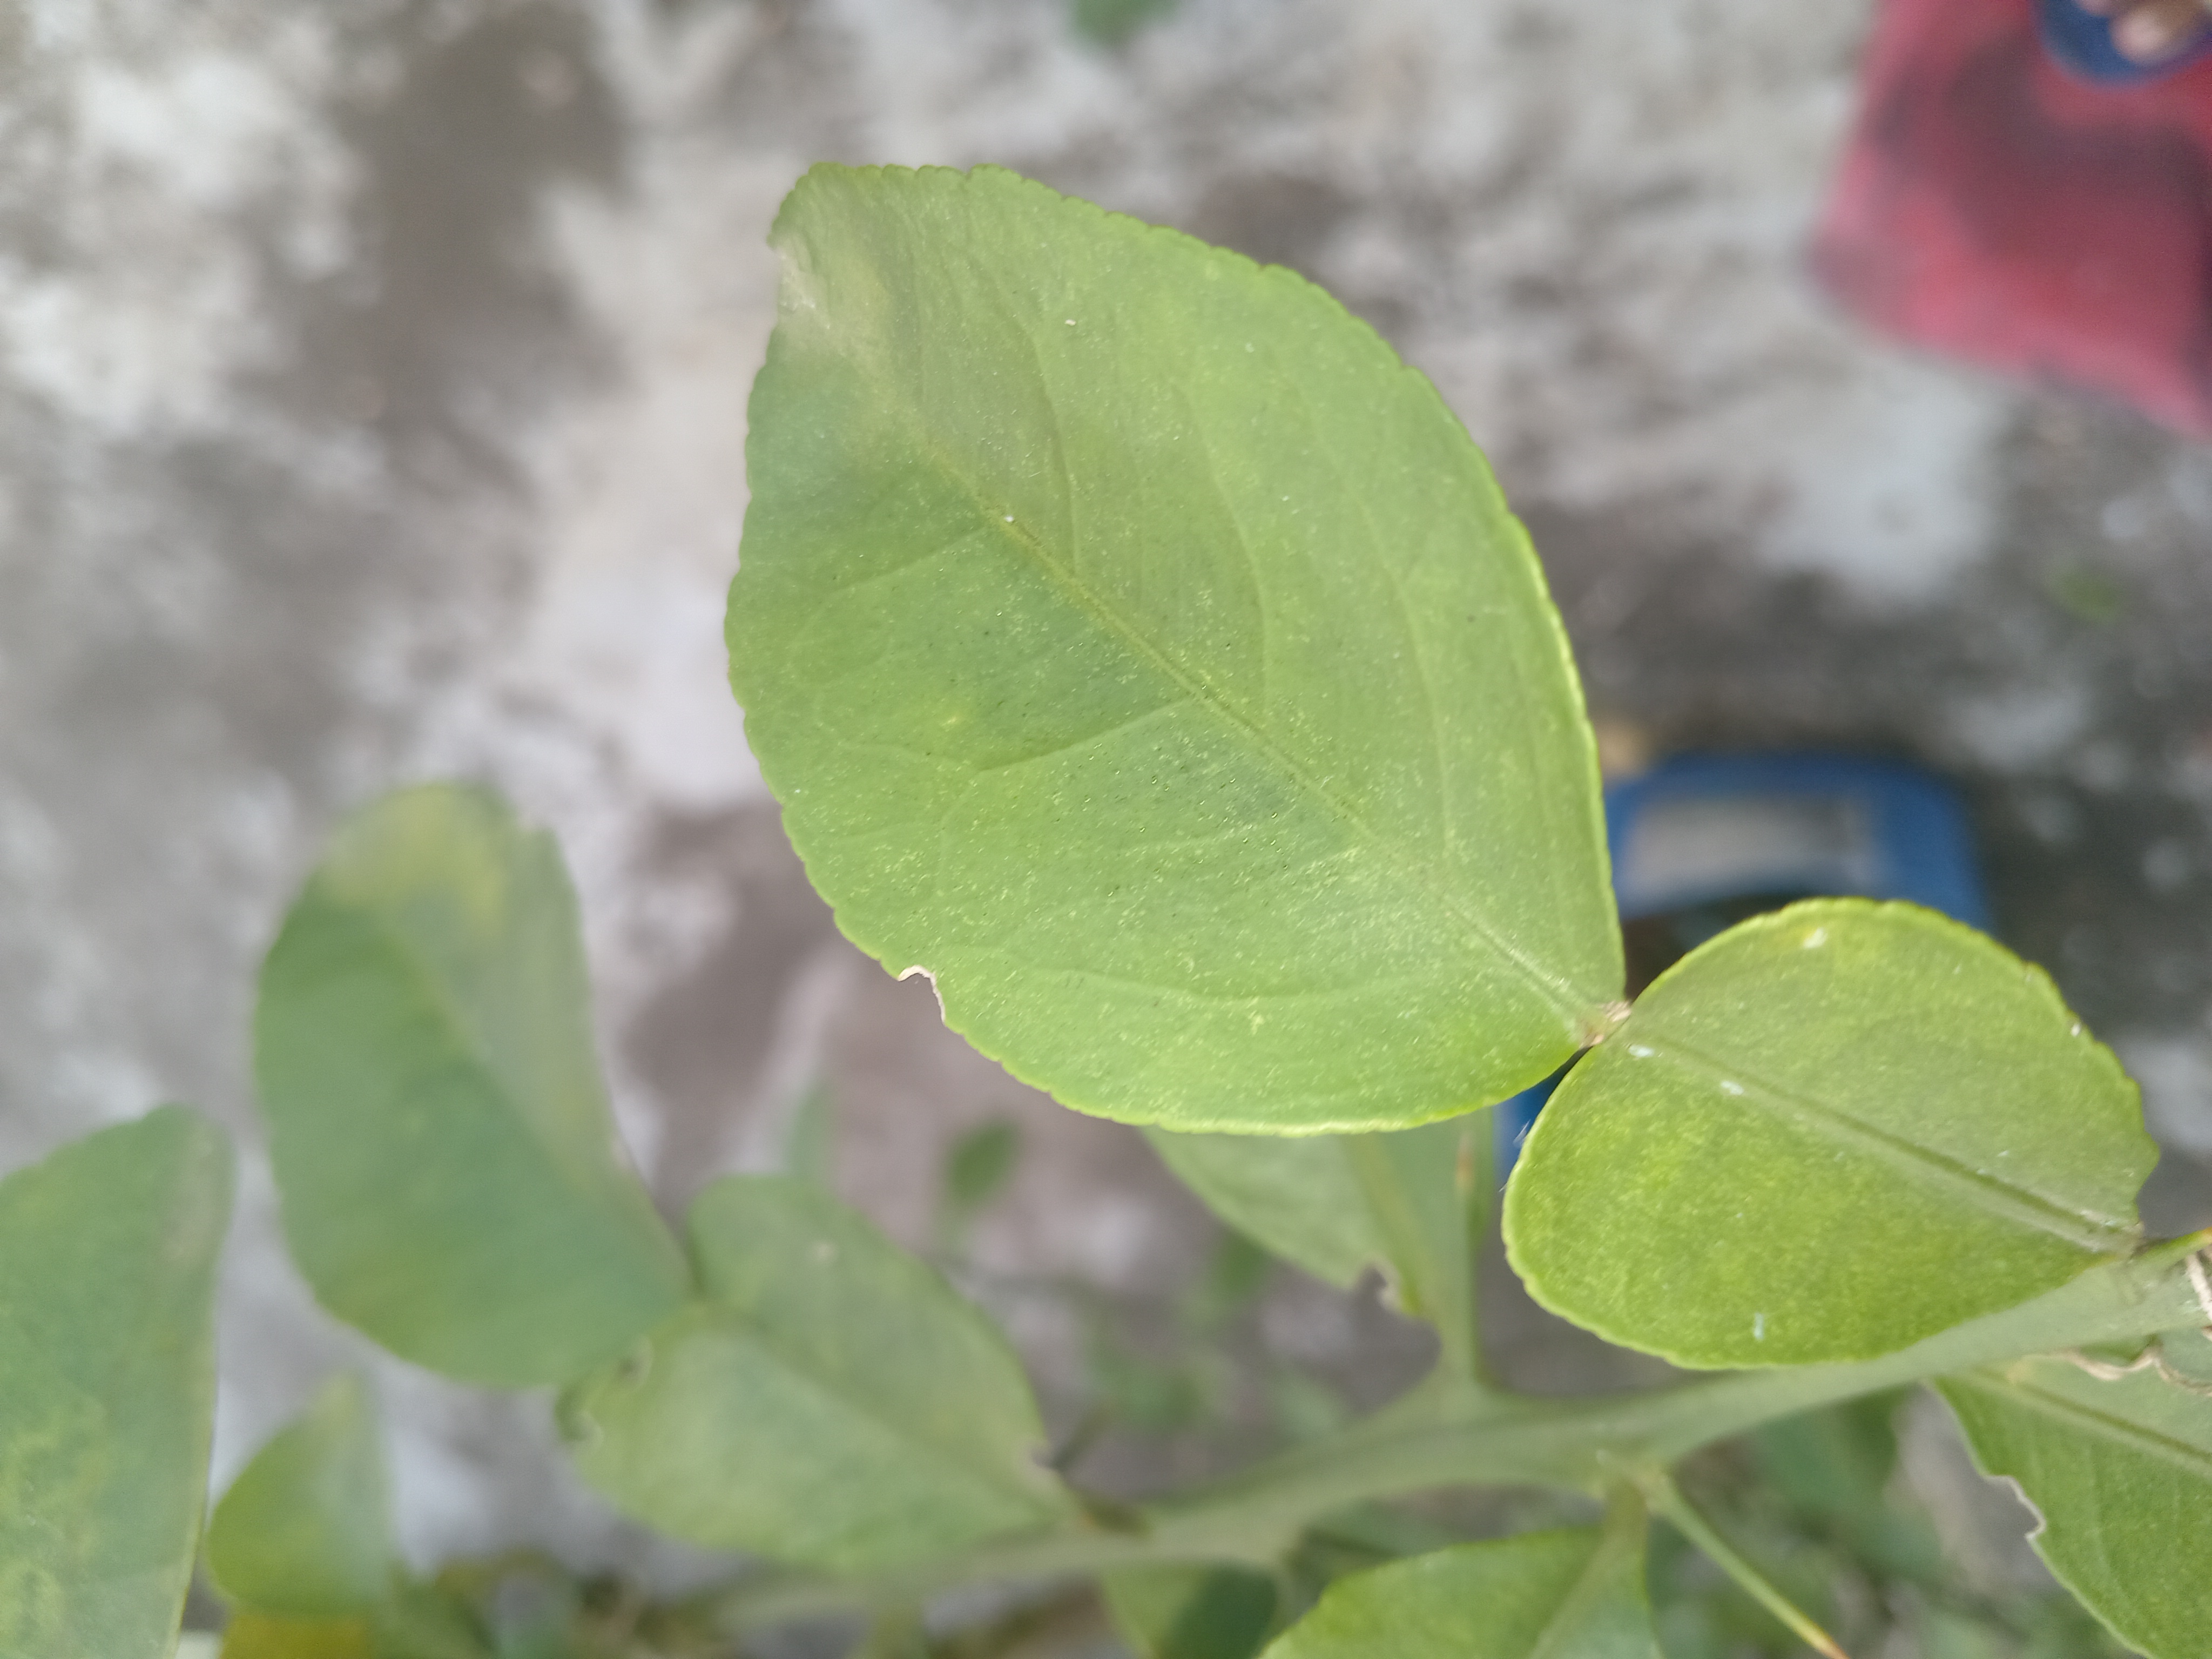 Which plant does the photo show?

lemon
